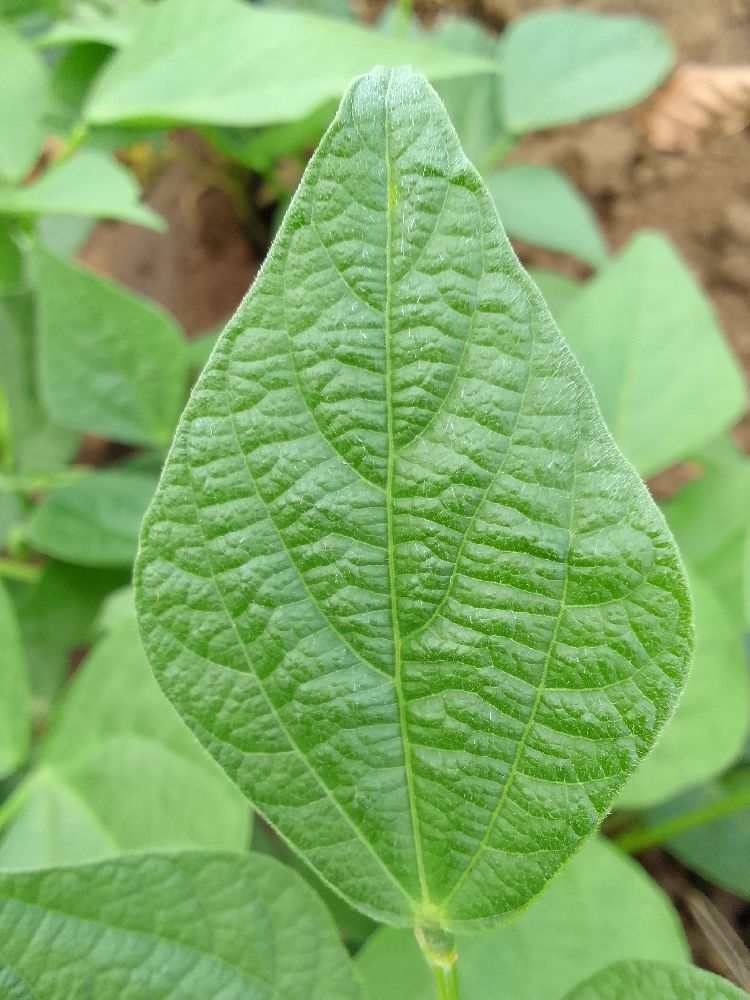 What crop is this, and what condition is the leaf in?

common bean, healthy
